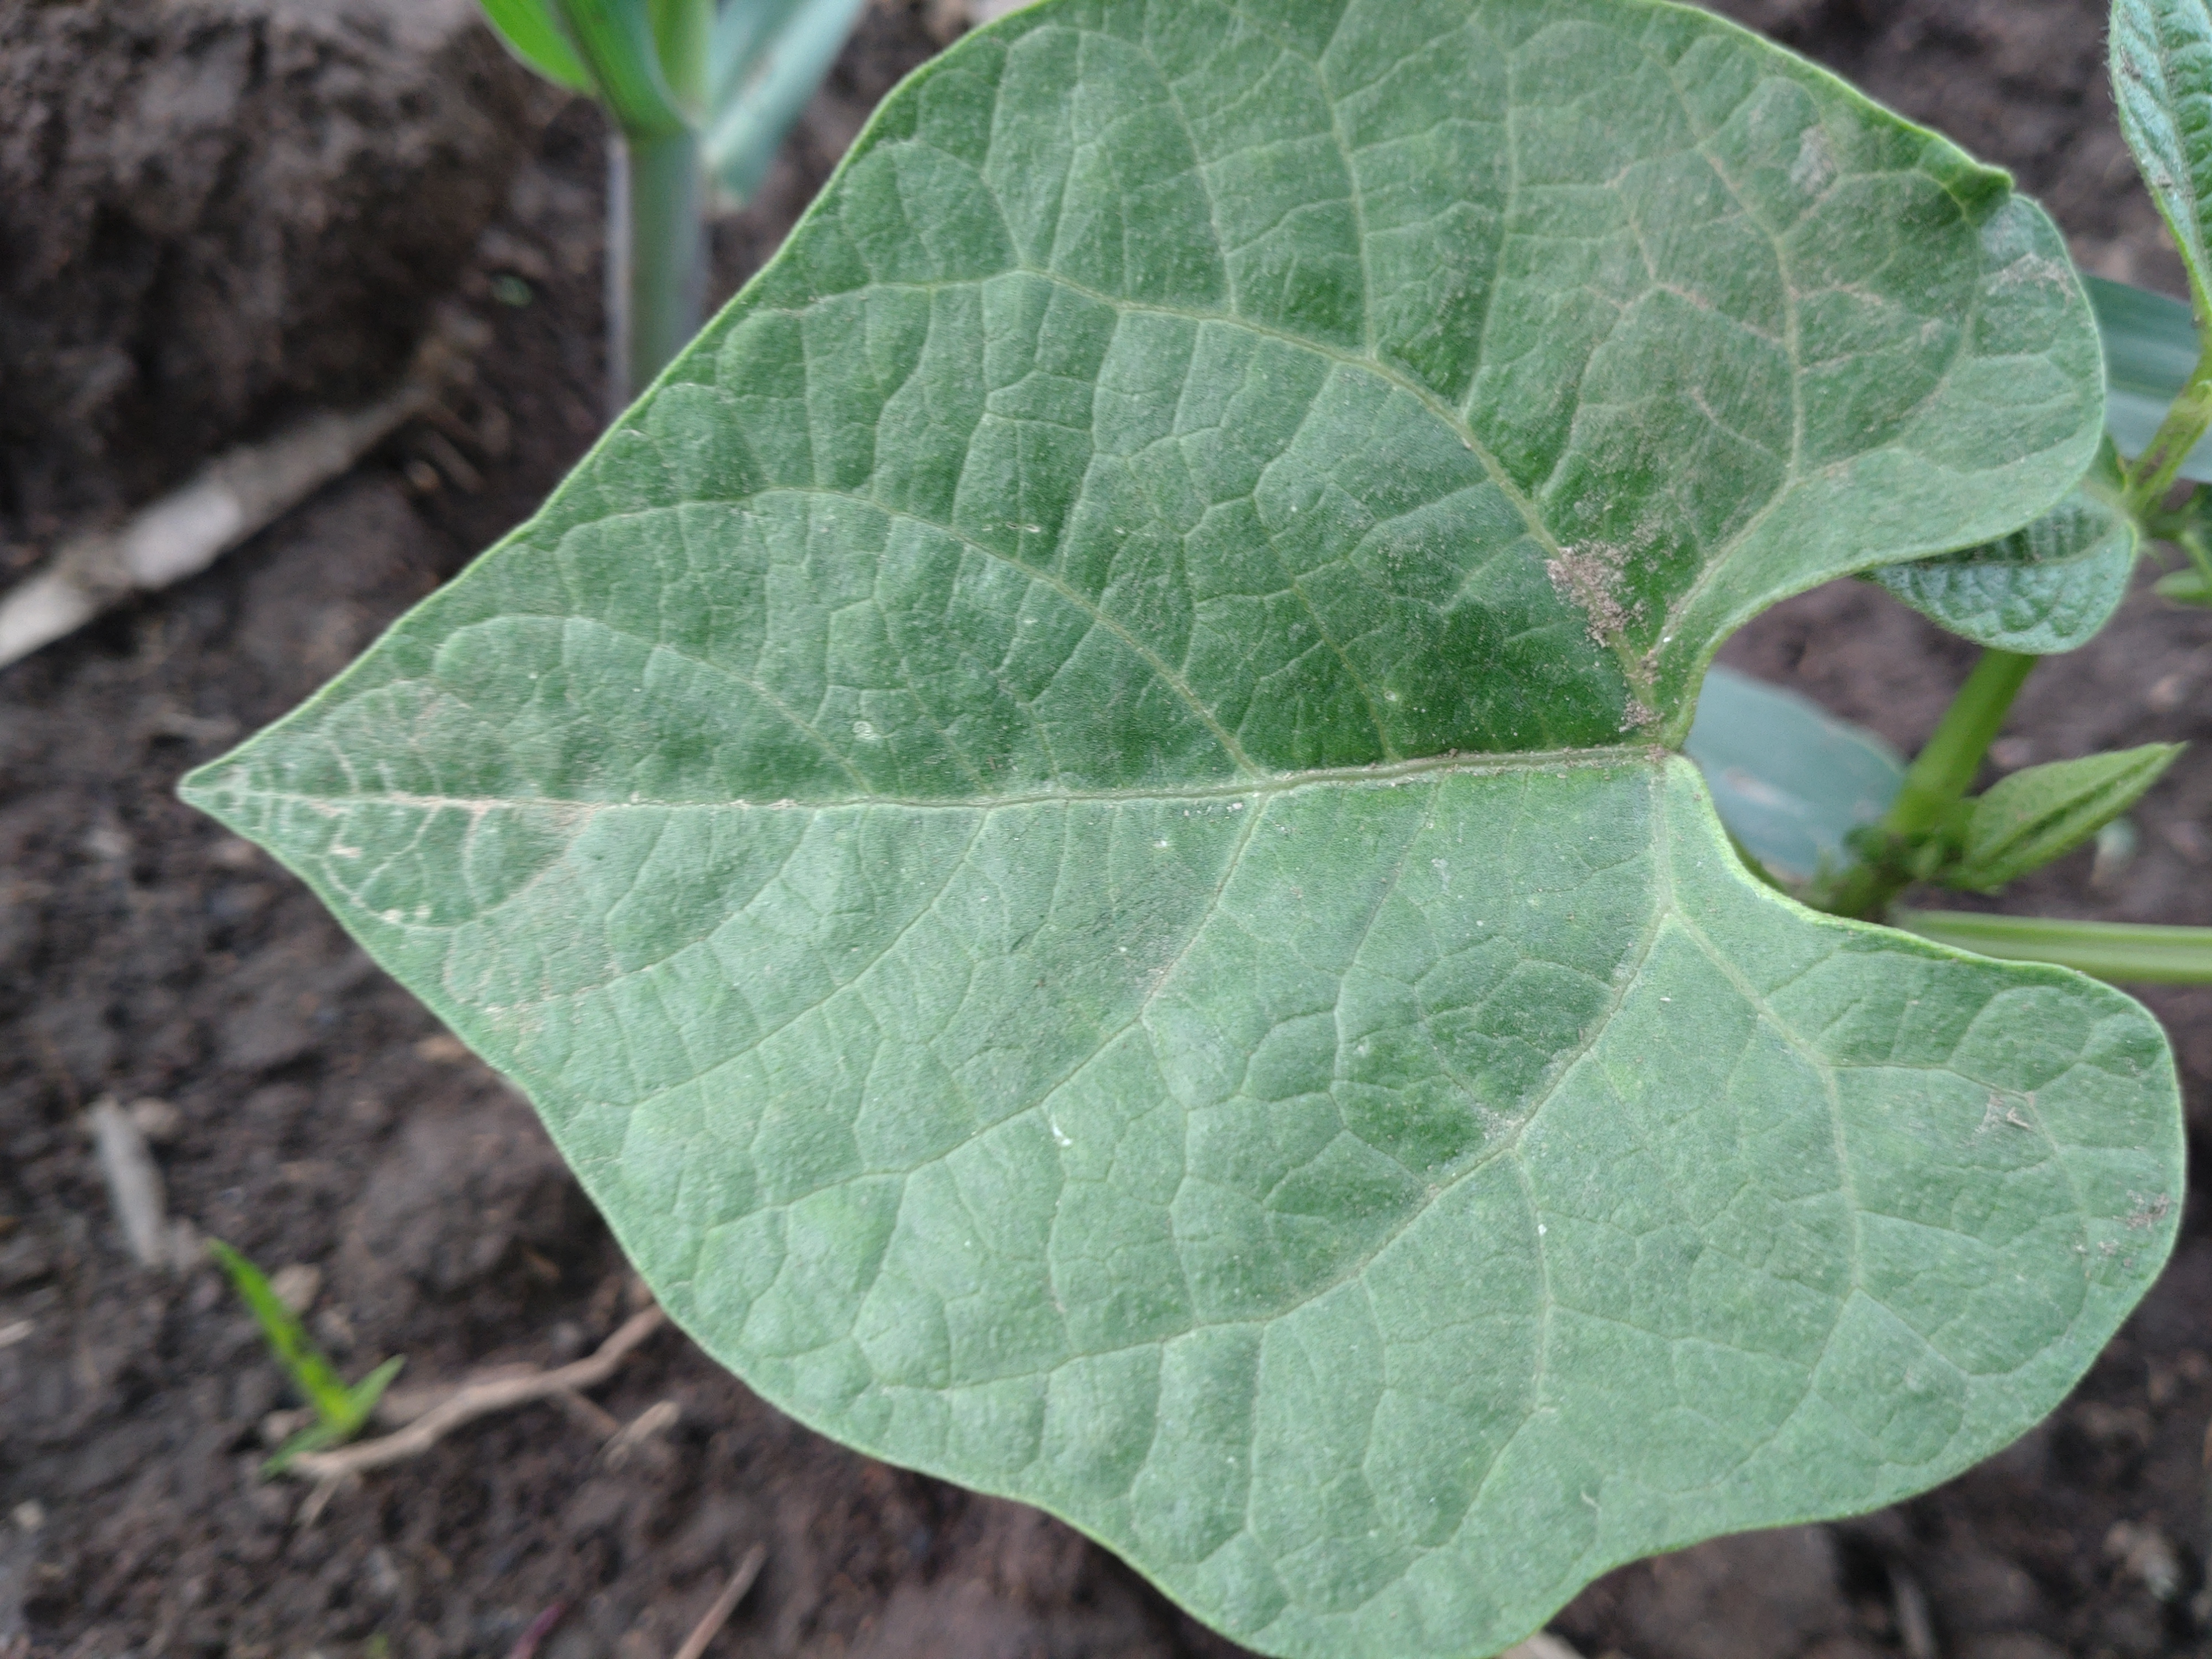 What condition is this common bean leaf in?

healthy
